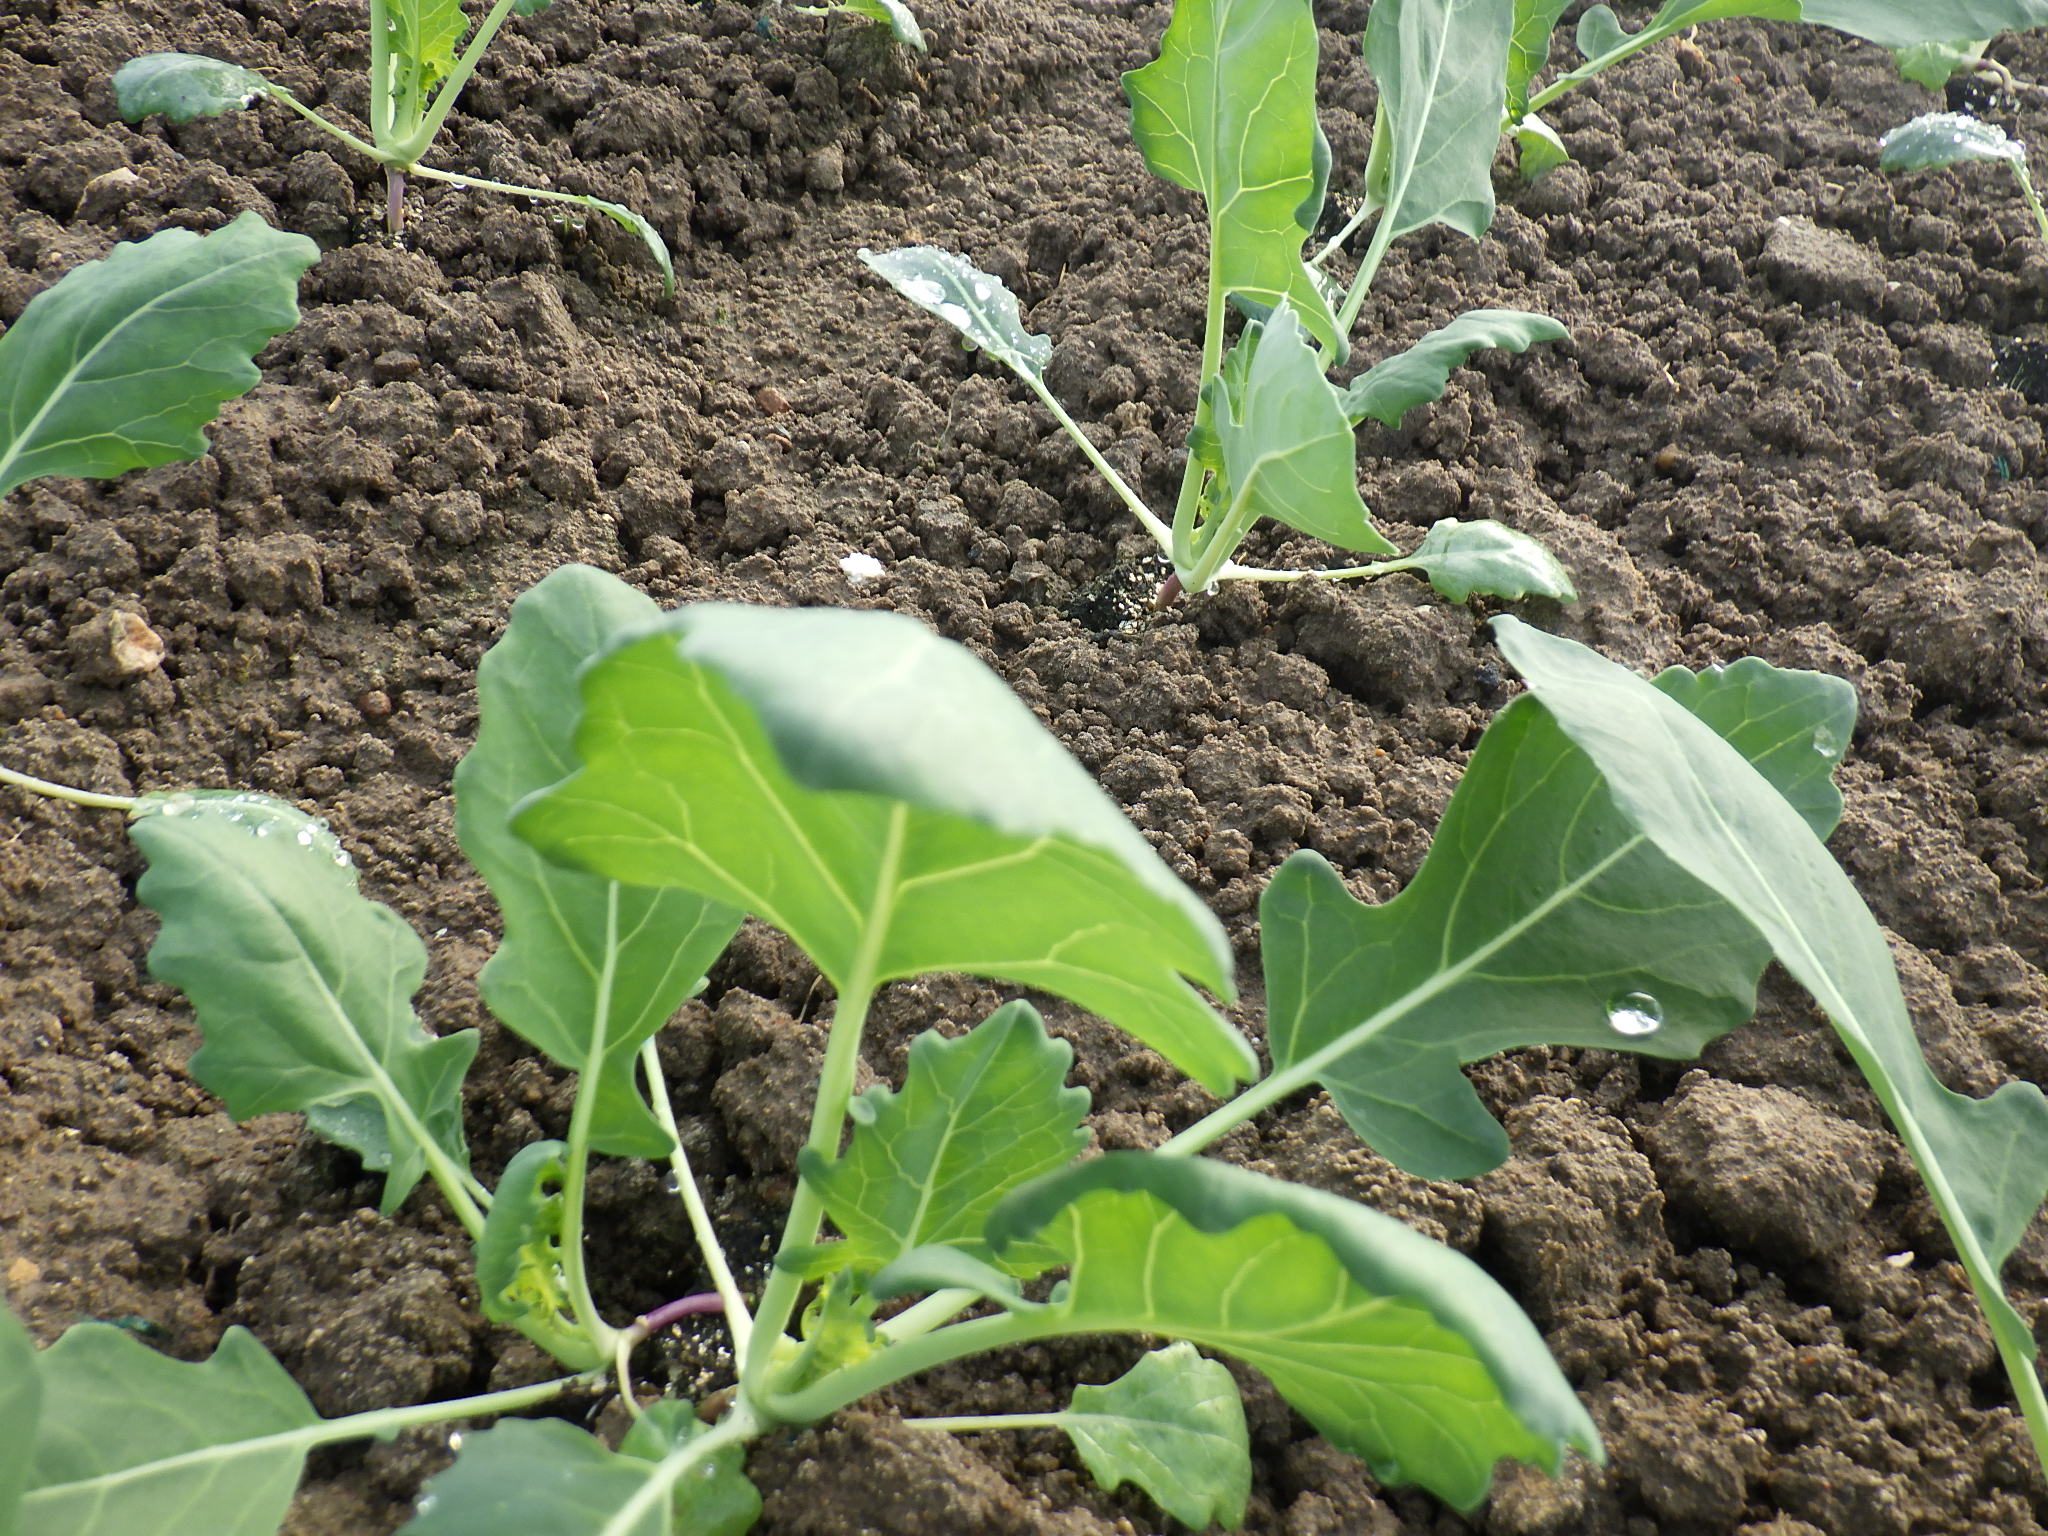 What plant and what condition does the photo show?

turnip, healthy
